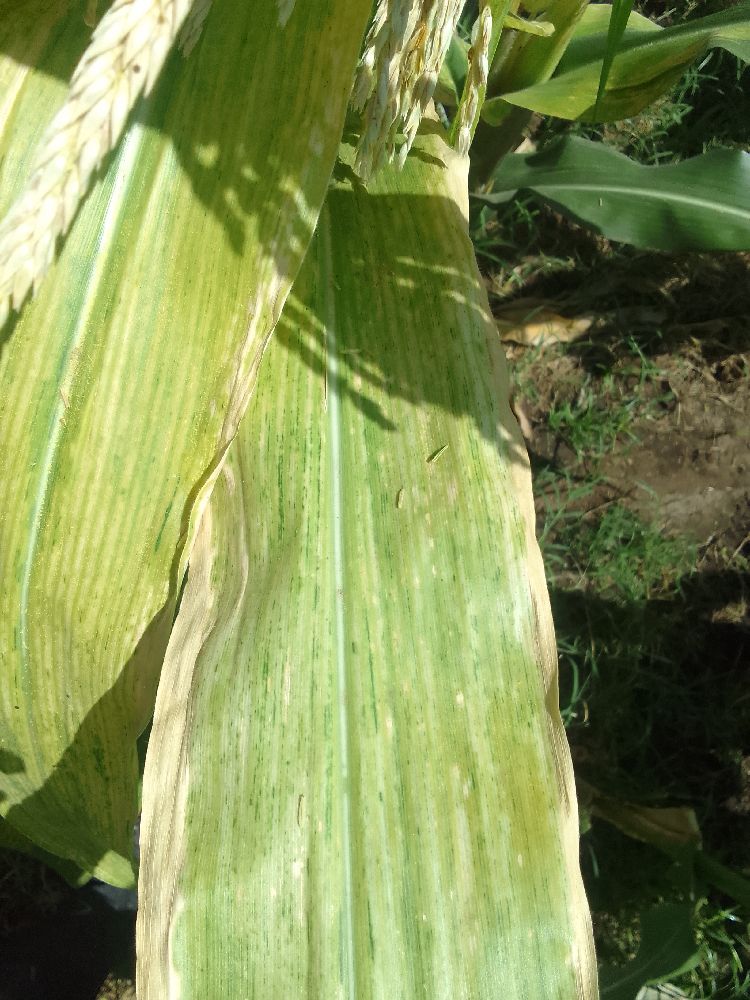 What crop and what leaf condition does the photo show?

maize, maize lethal necrosis
